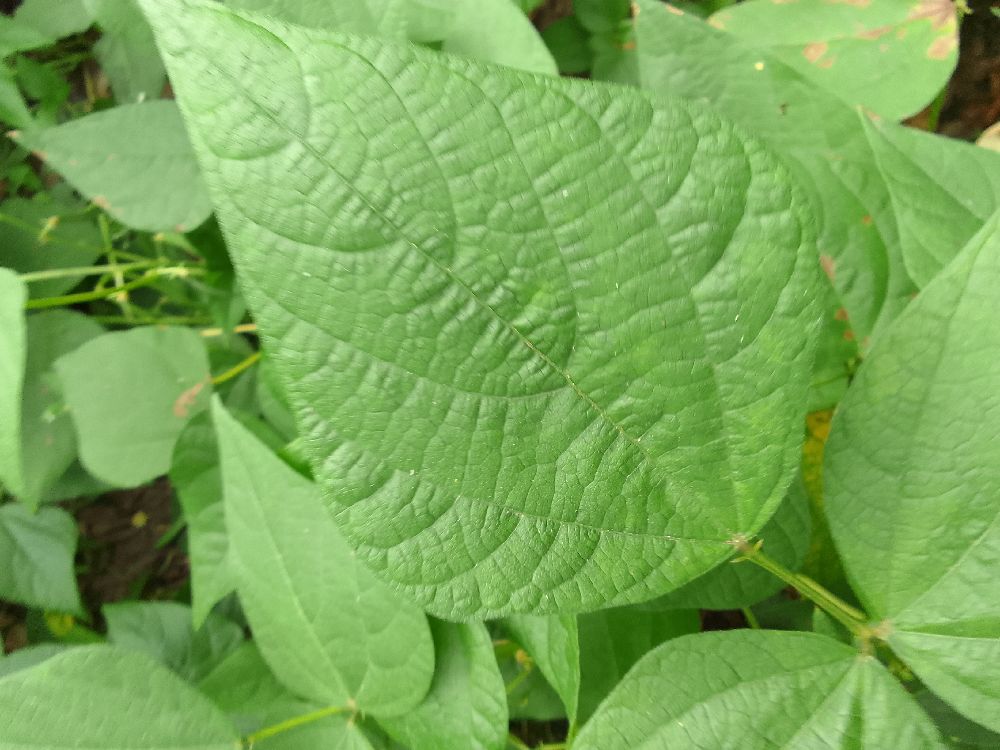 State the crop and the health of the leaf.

common bean, healthy
